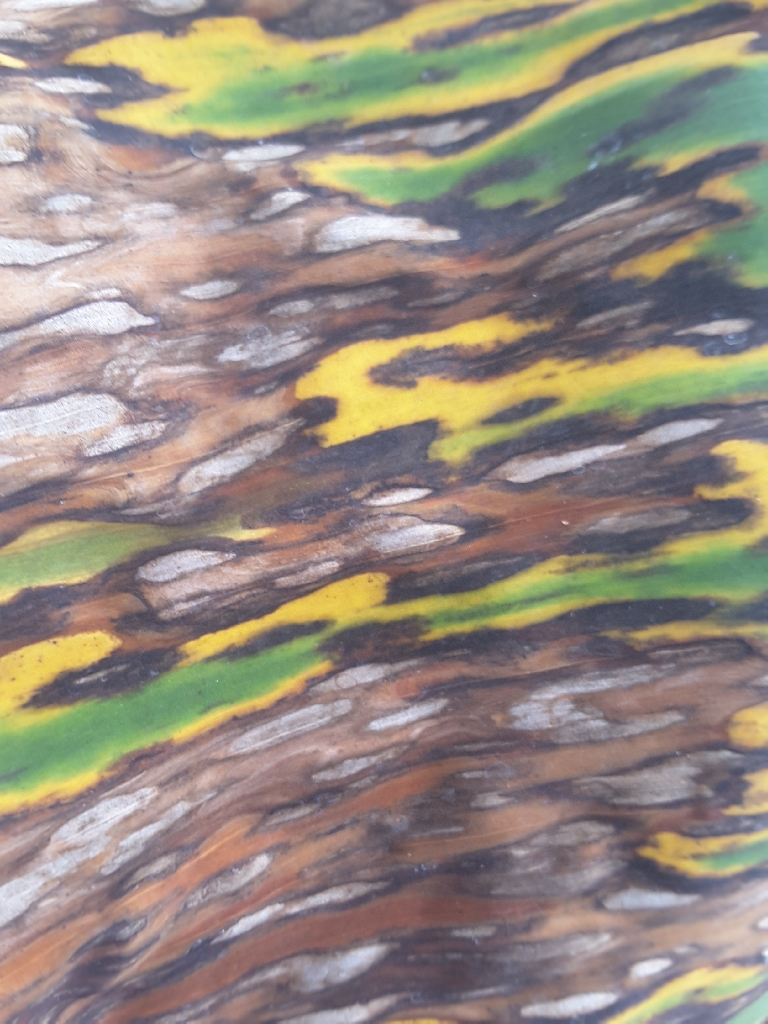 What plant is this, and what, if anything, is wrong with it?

banana, black sigatoka
